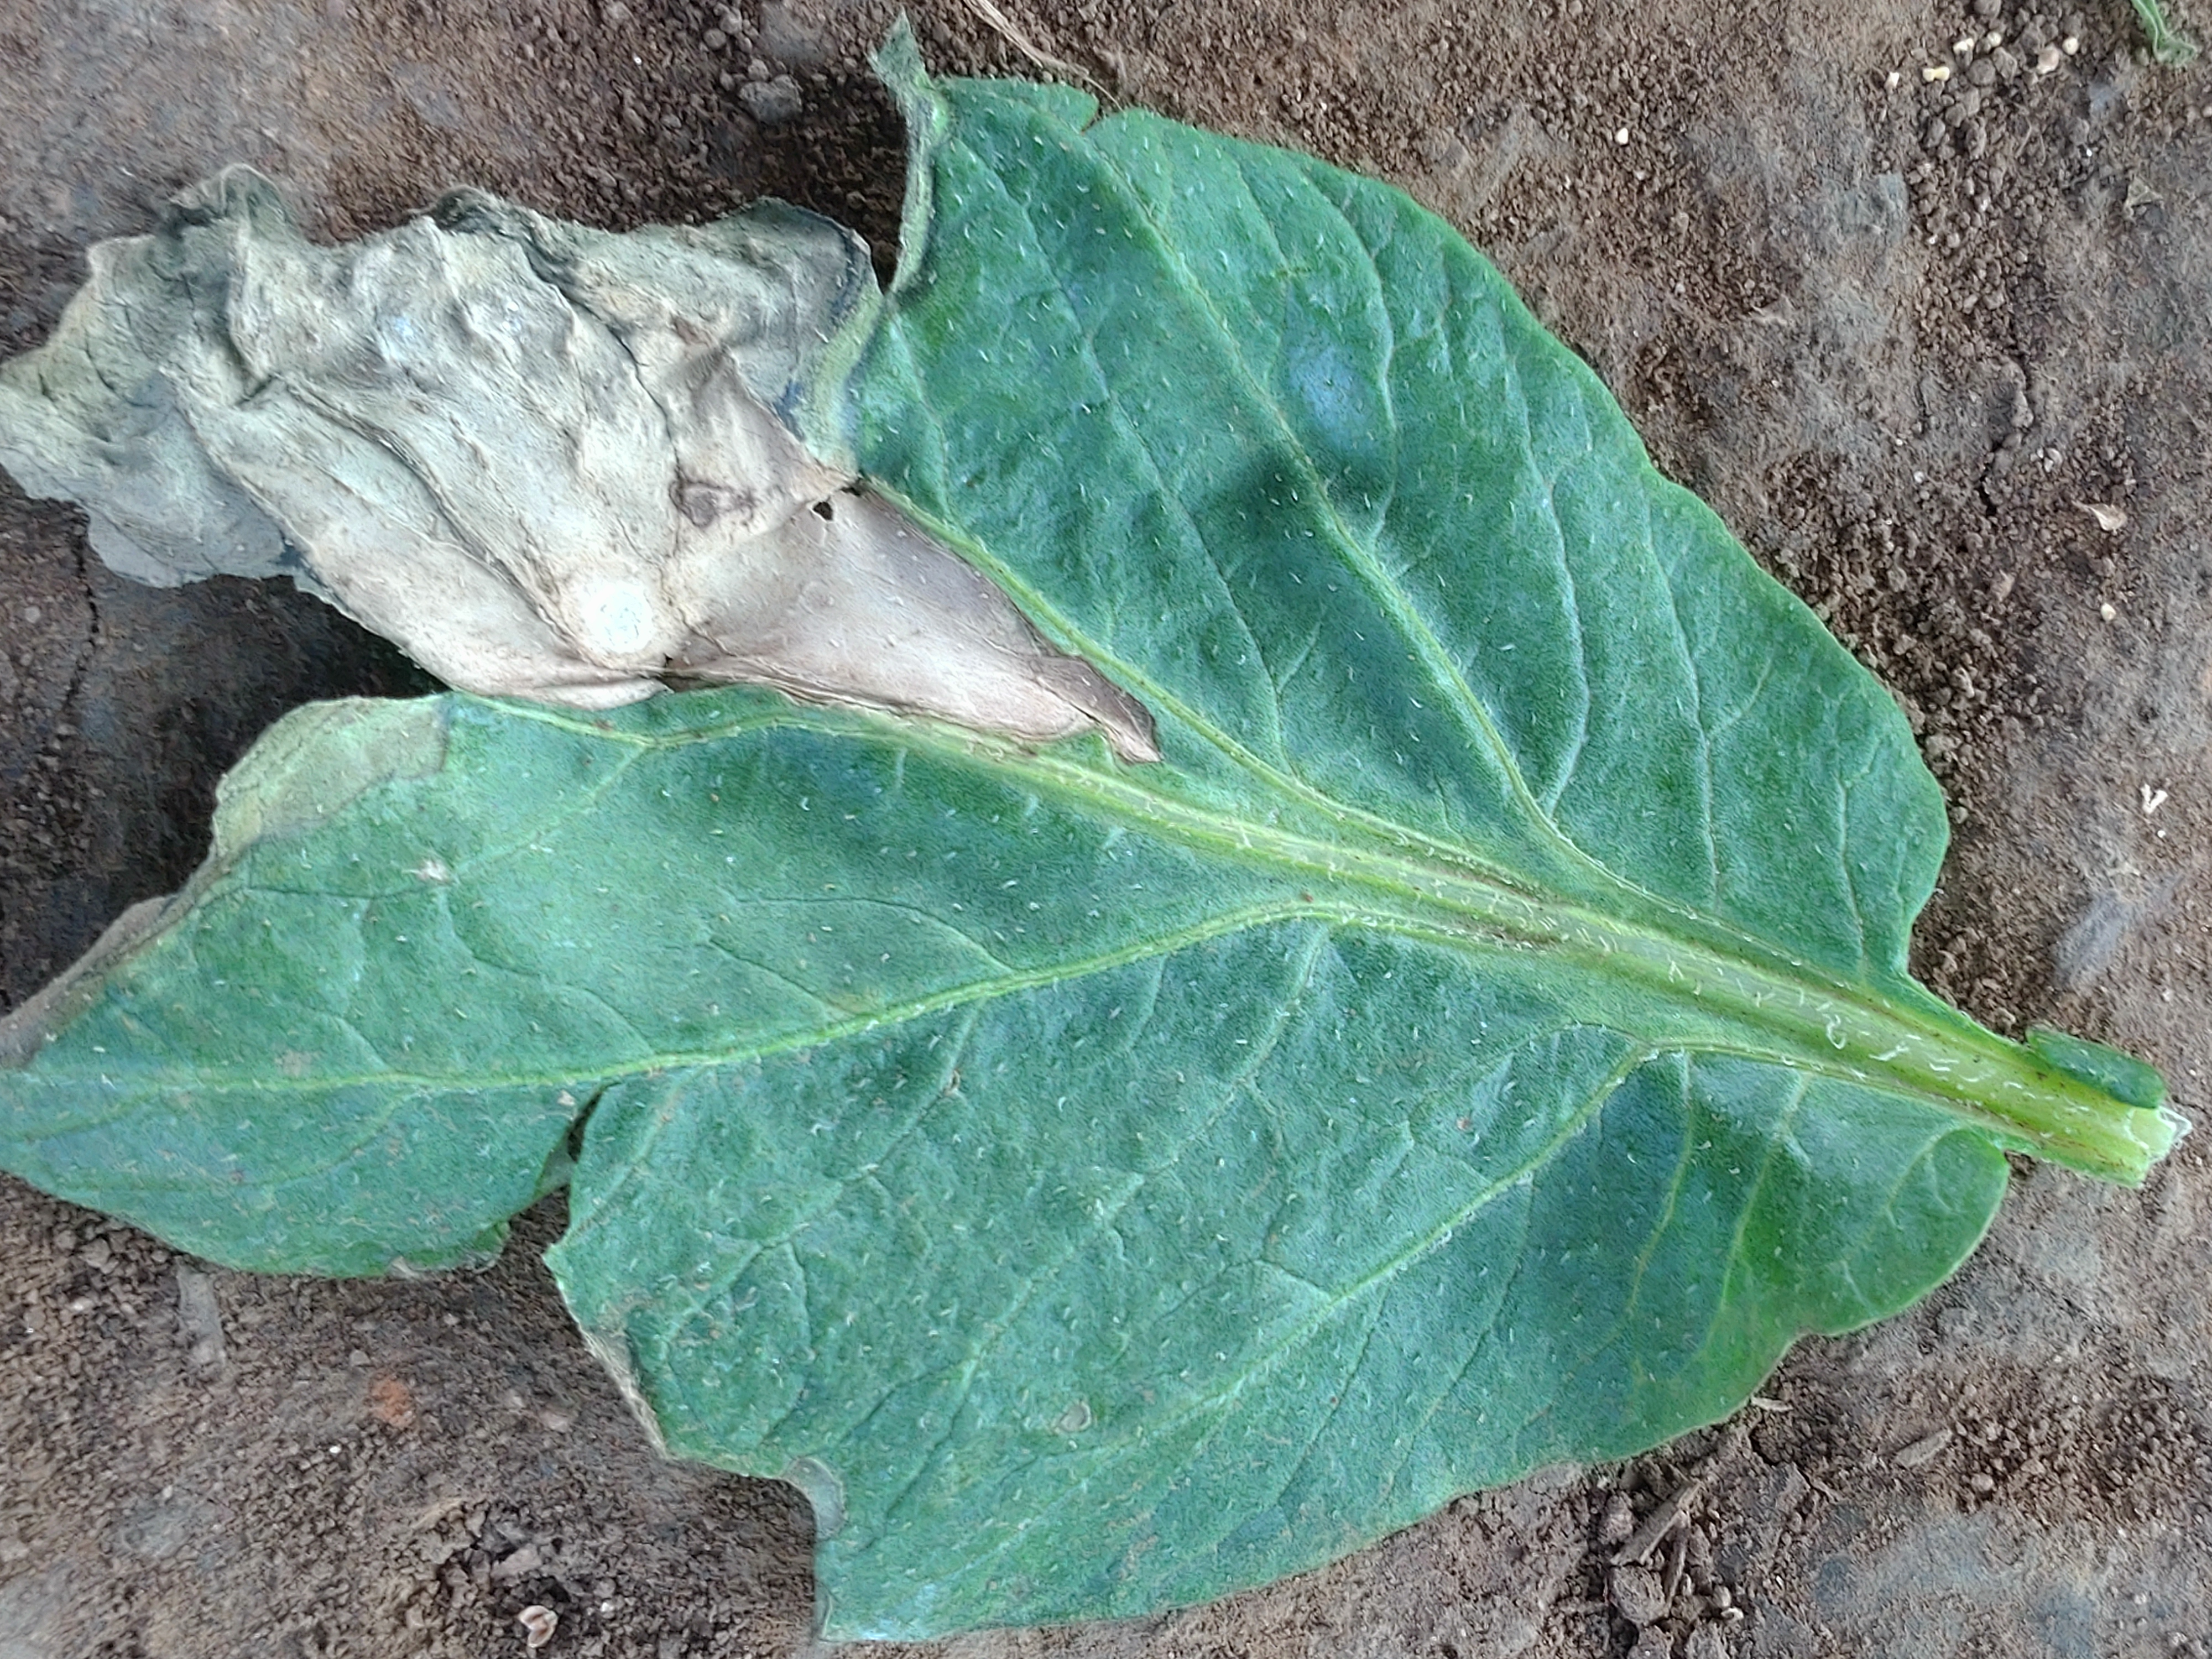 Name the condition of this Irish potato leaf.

early blight
